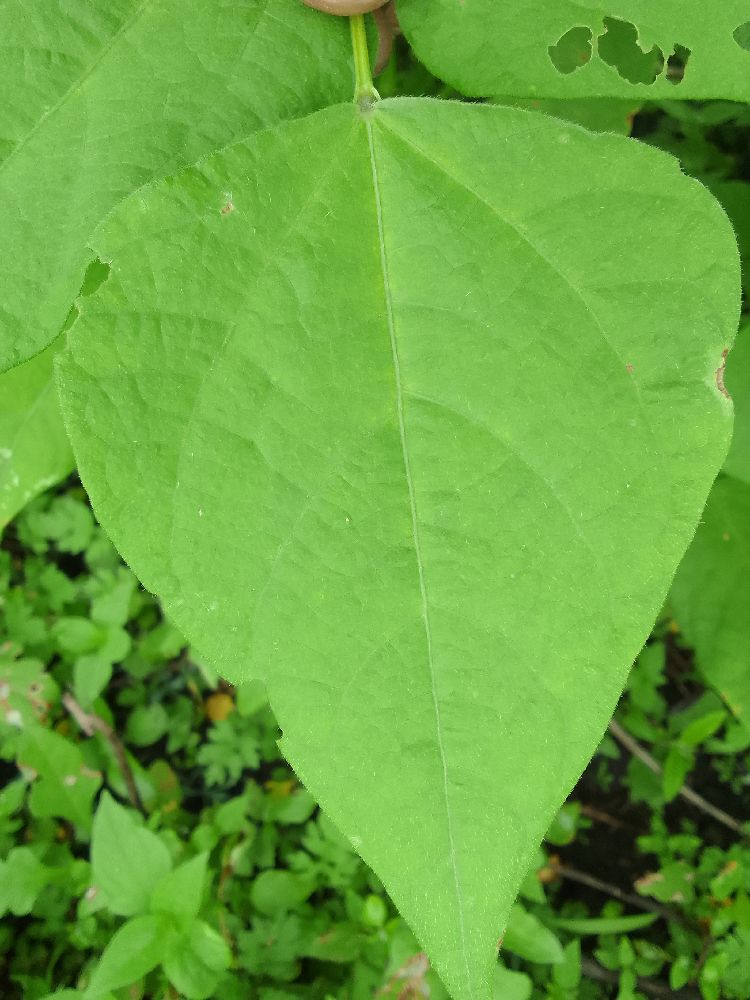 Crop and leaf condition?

common bean, healthy
